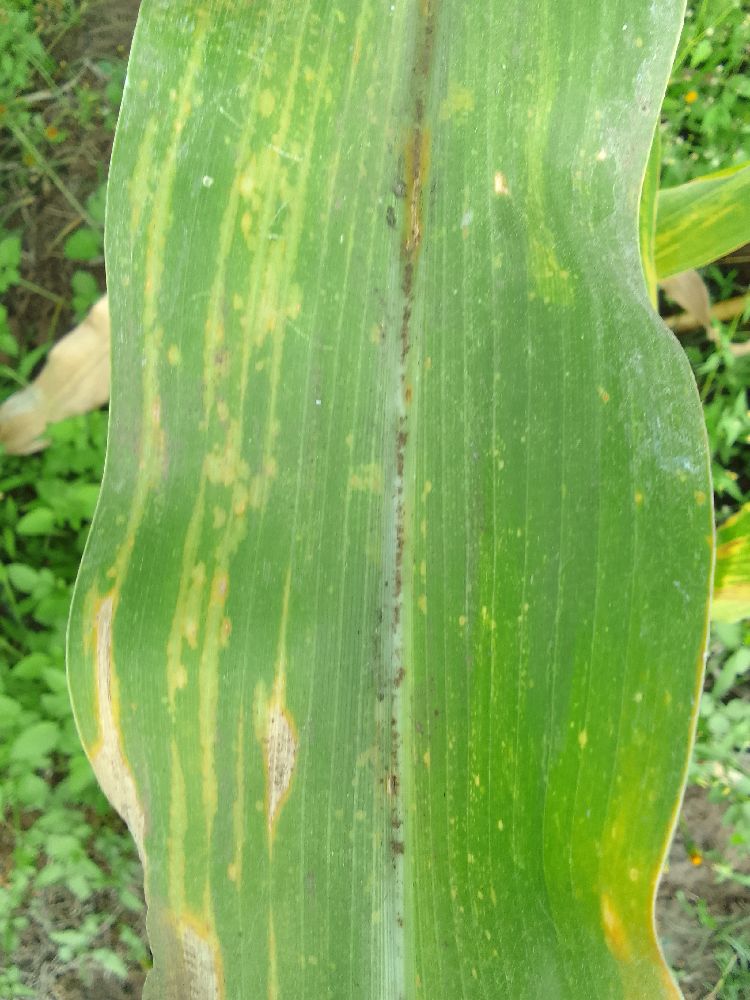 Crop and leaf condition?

maize, maize lethal necrosis
